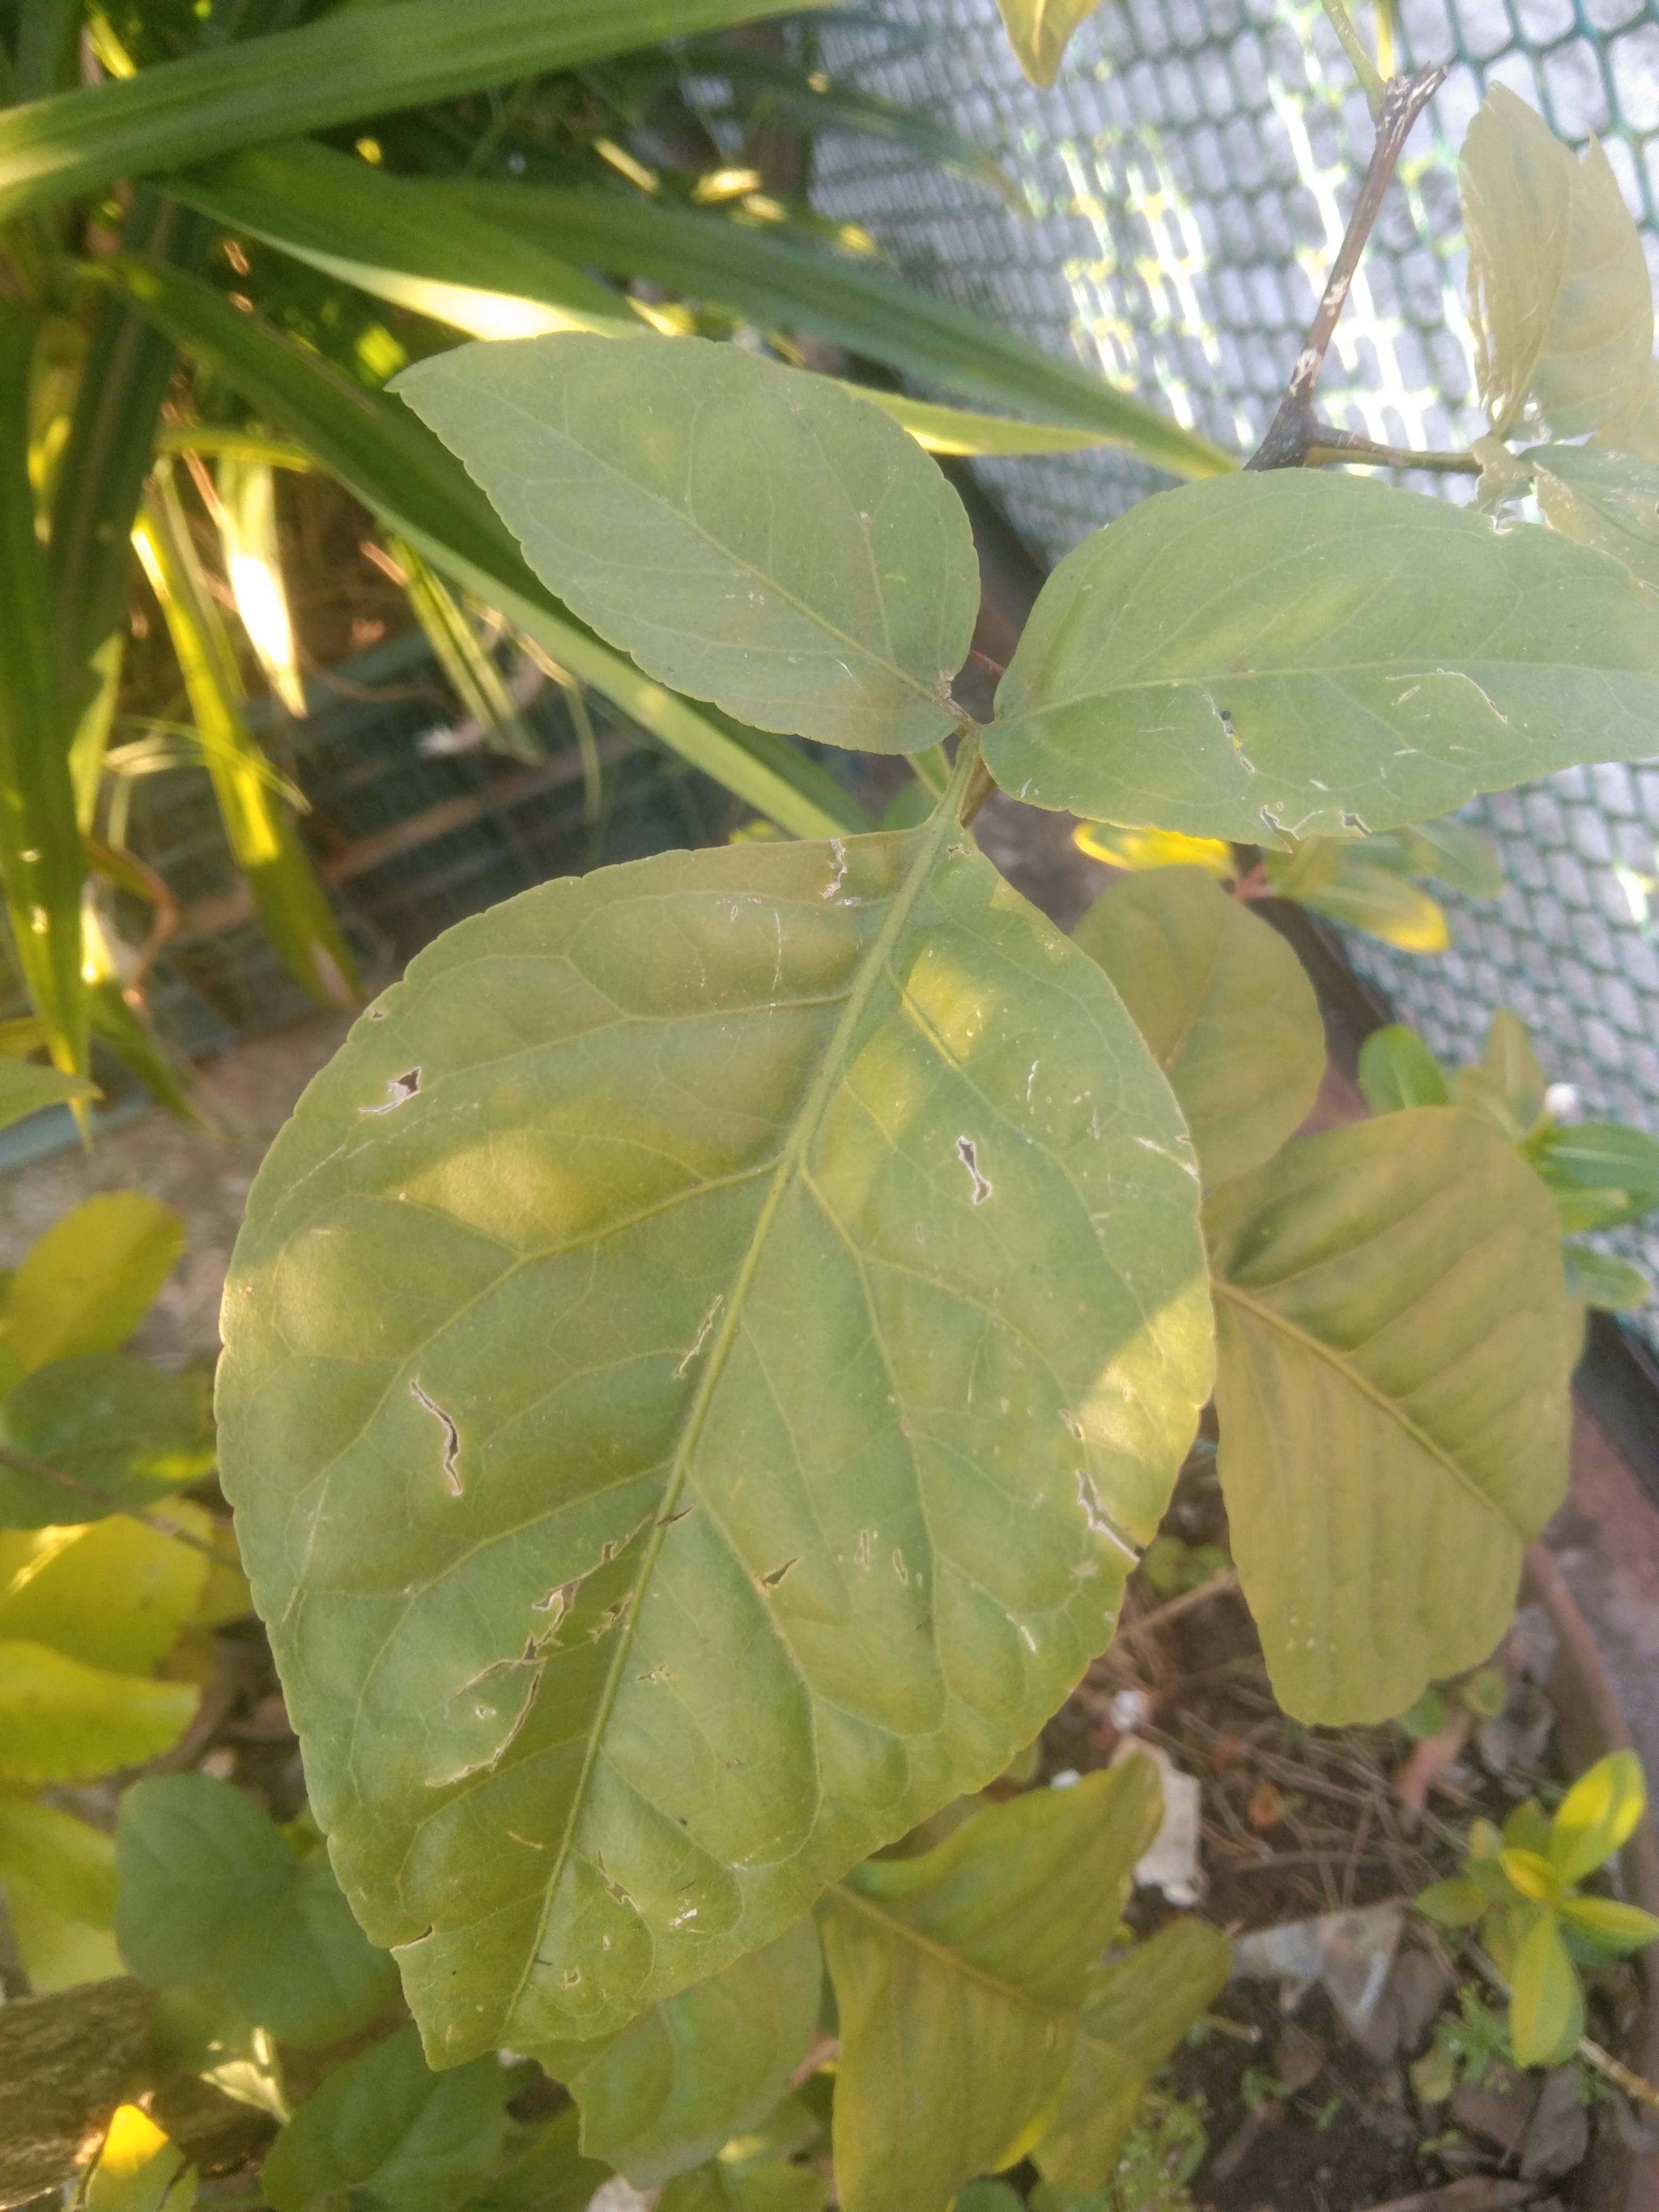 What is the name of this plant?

wood apple
